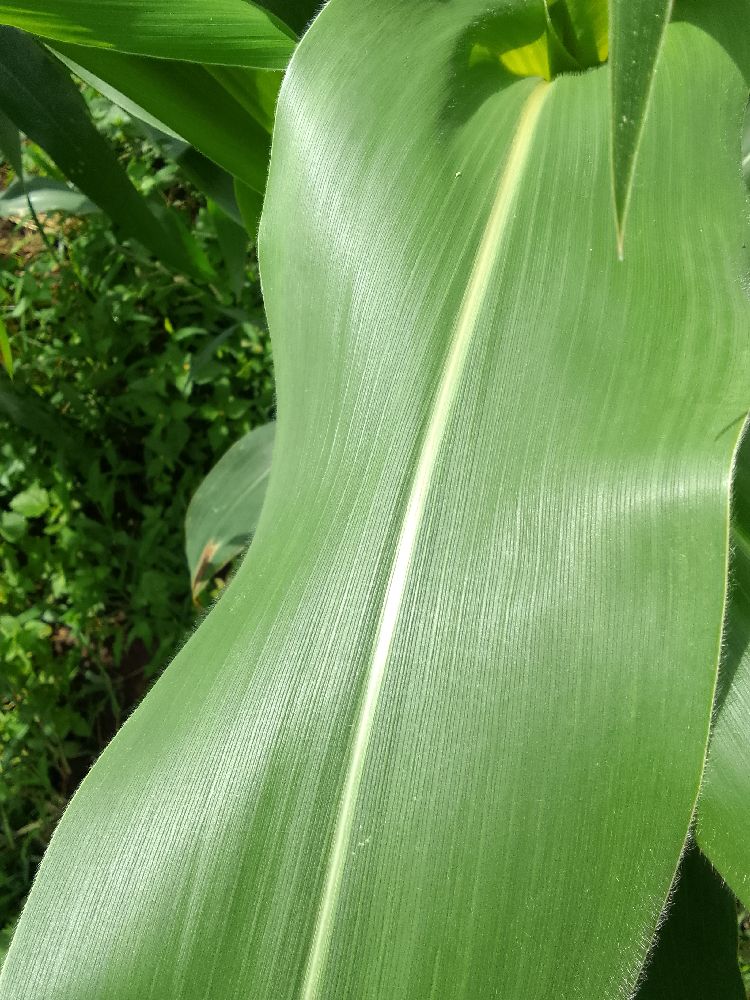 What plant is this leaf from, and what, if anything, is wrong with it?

maize, healthy
